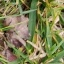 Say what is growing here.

grass
